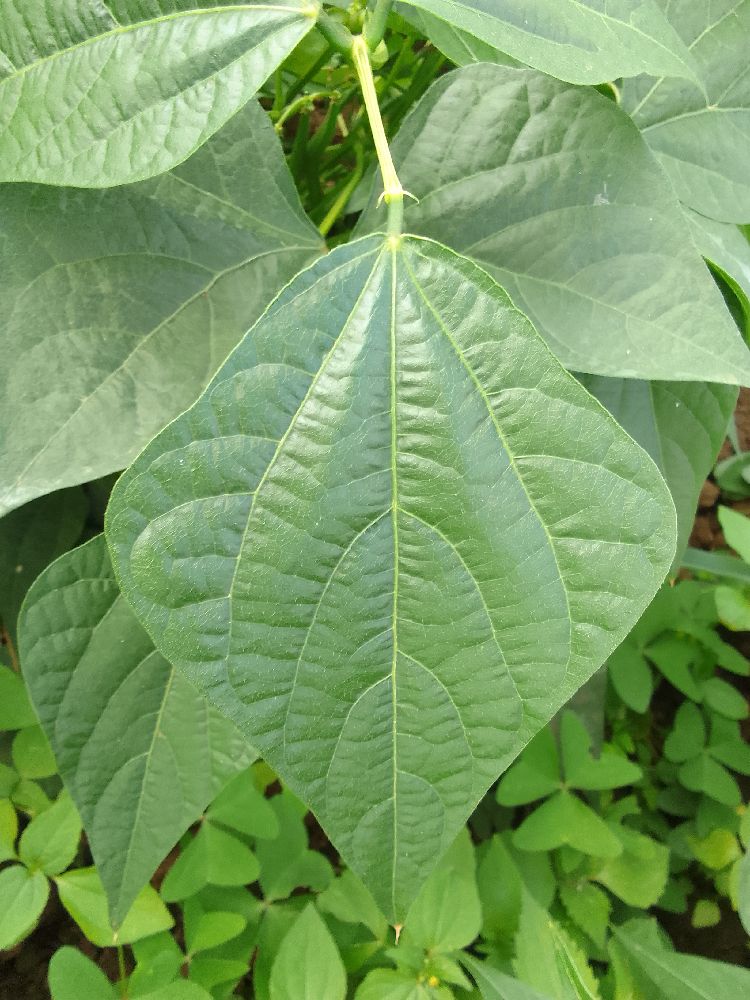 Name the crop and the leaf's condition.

common bean, healthy
